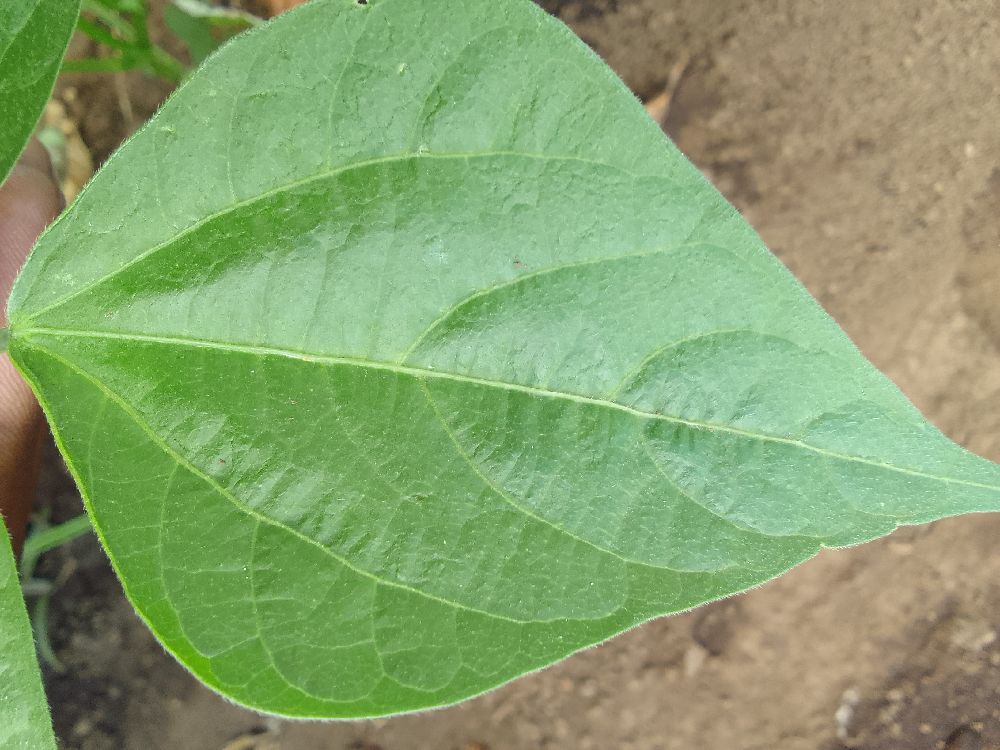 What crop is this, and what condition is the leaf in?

common bean, healthy
